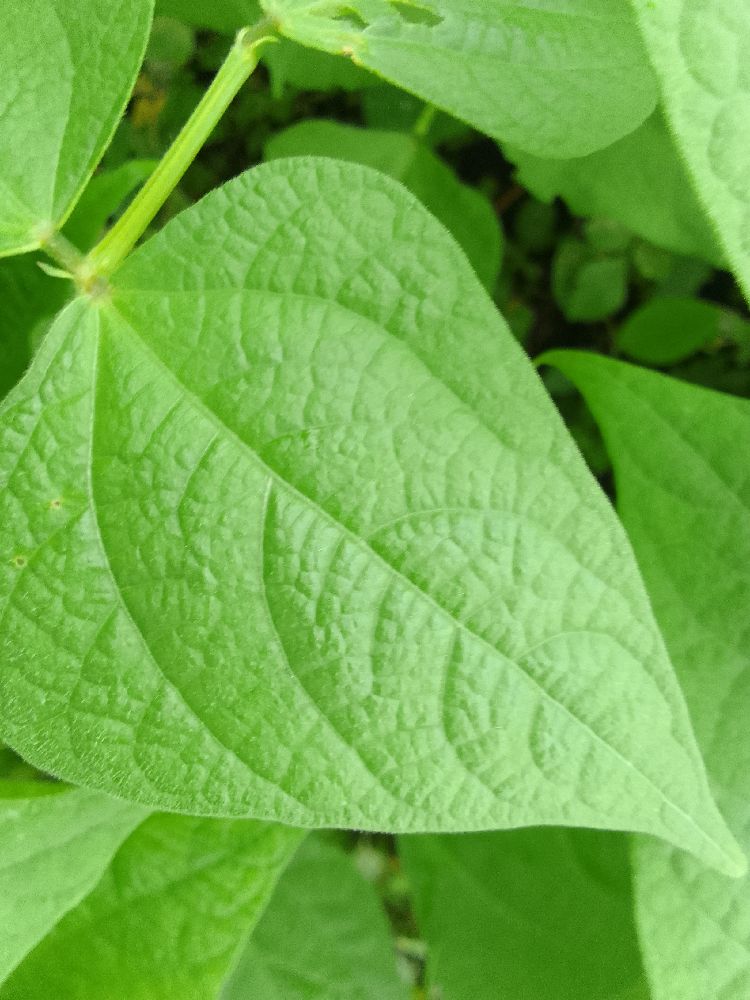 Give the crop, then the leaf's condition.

common bean, healthy
